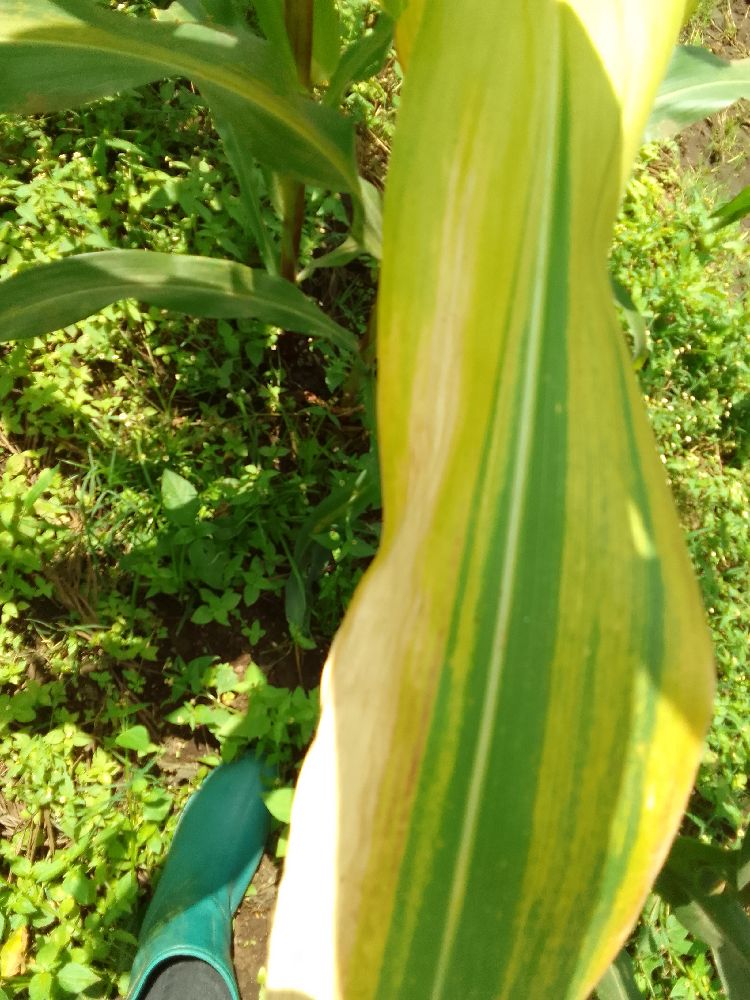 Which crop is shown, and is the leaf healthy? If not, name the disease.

maize, maize lethal necrosis
